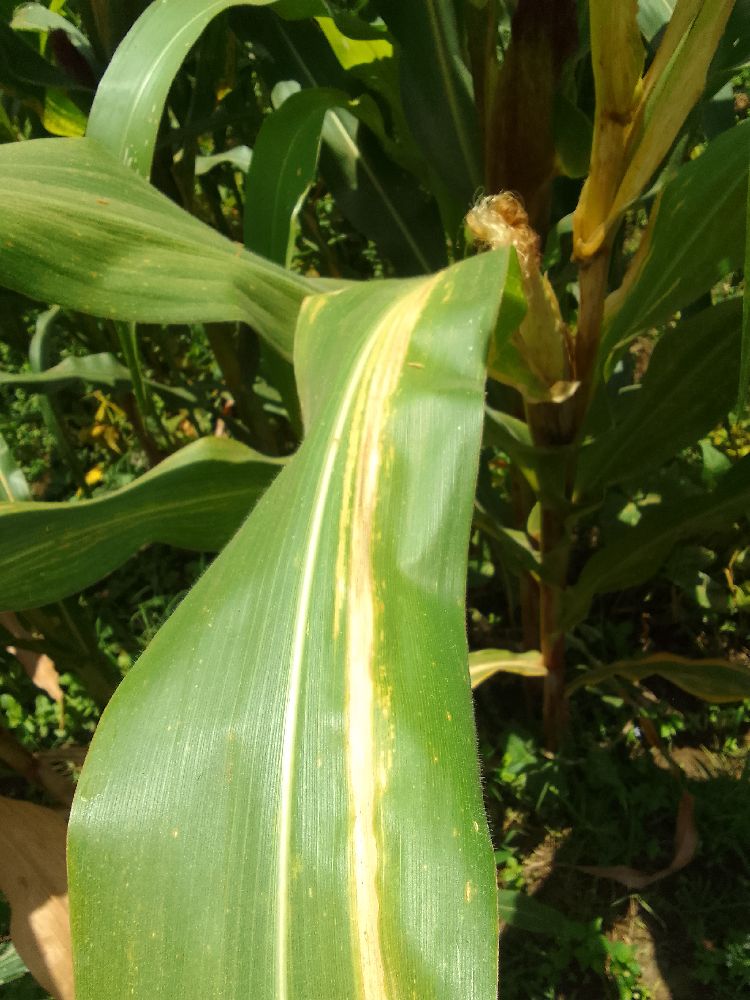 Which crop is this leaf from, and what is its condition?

maize, maize lethal necrosis
